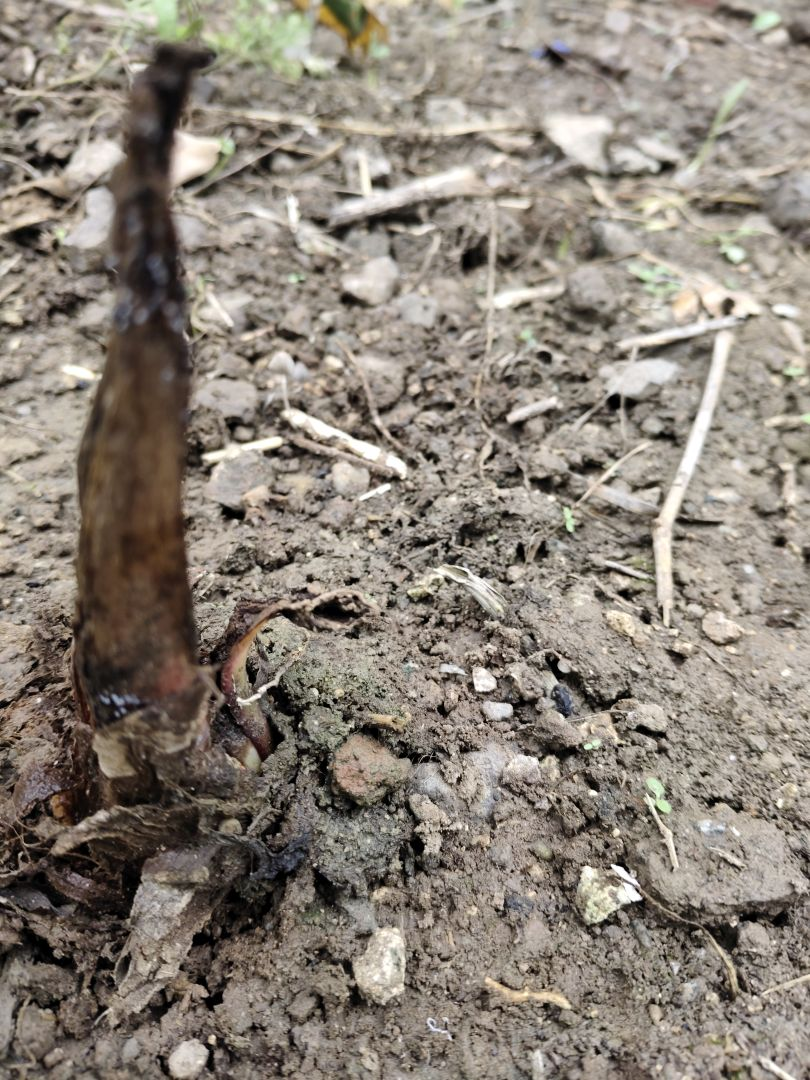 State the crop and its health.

taro, root rot
